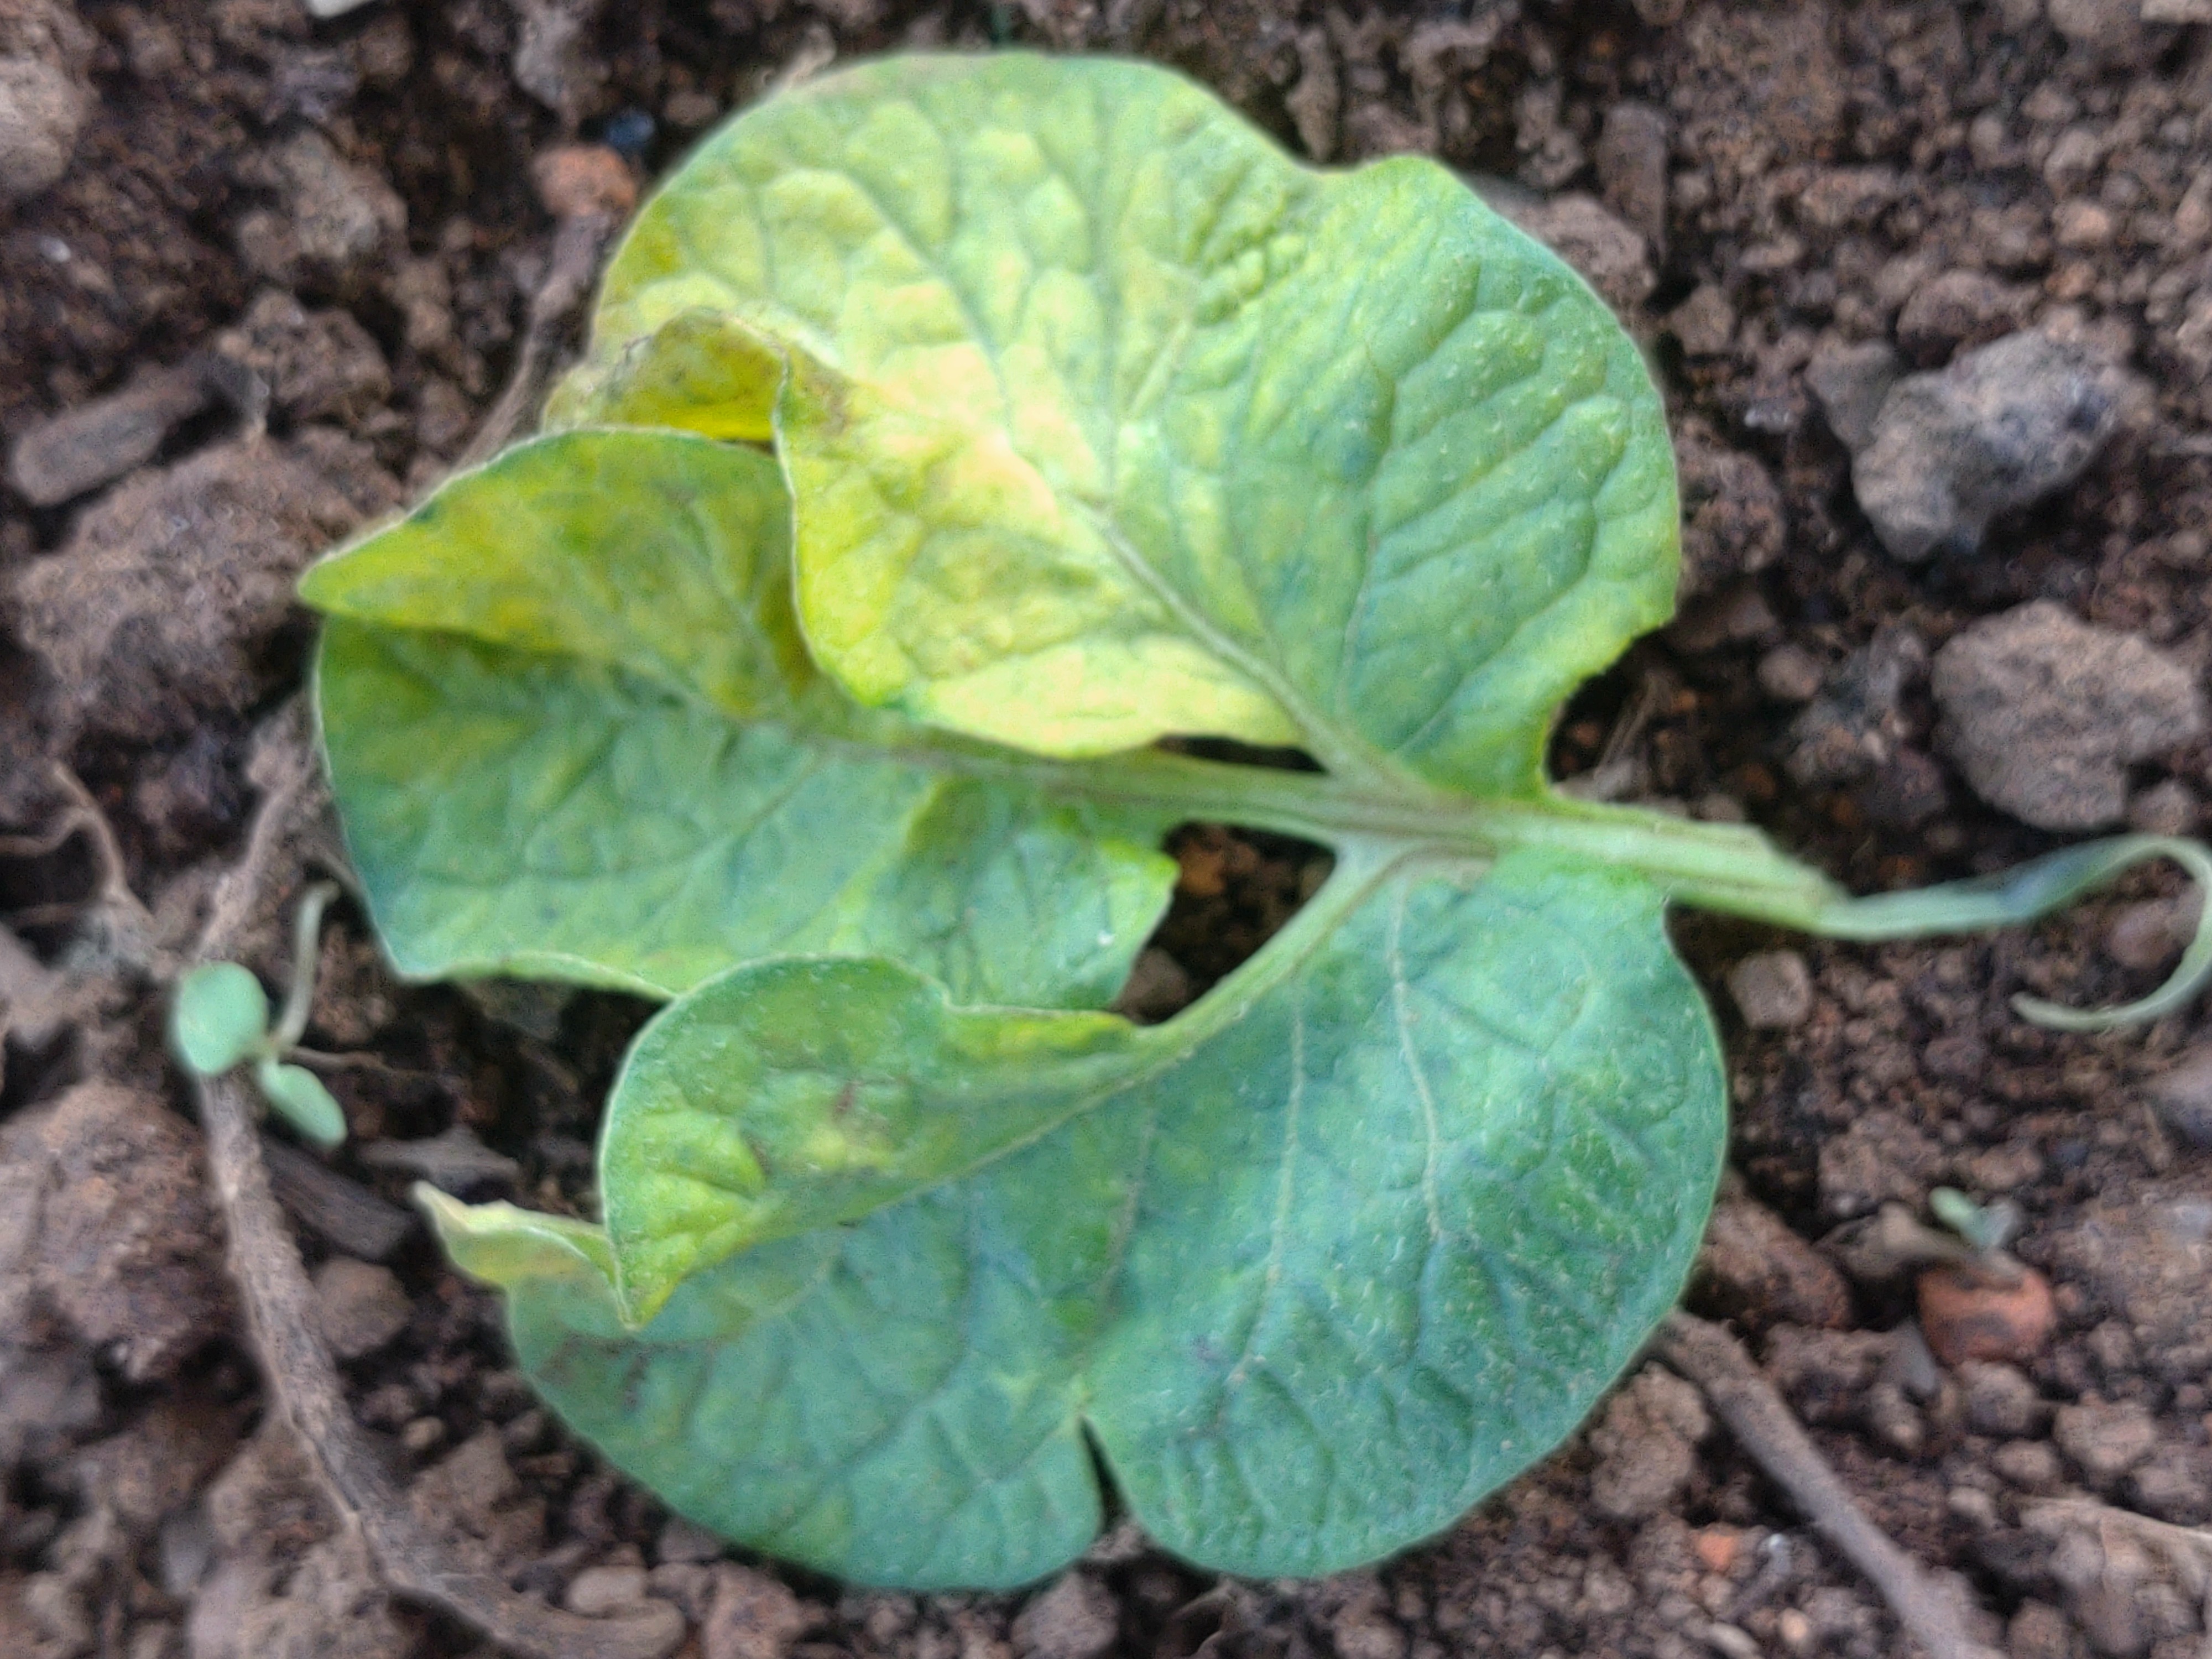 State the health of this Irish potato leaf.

late blight
